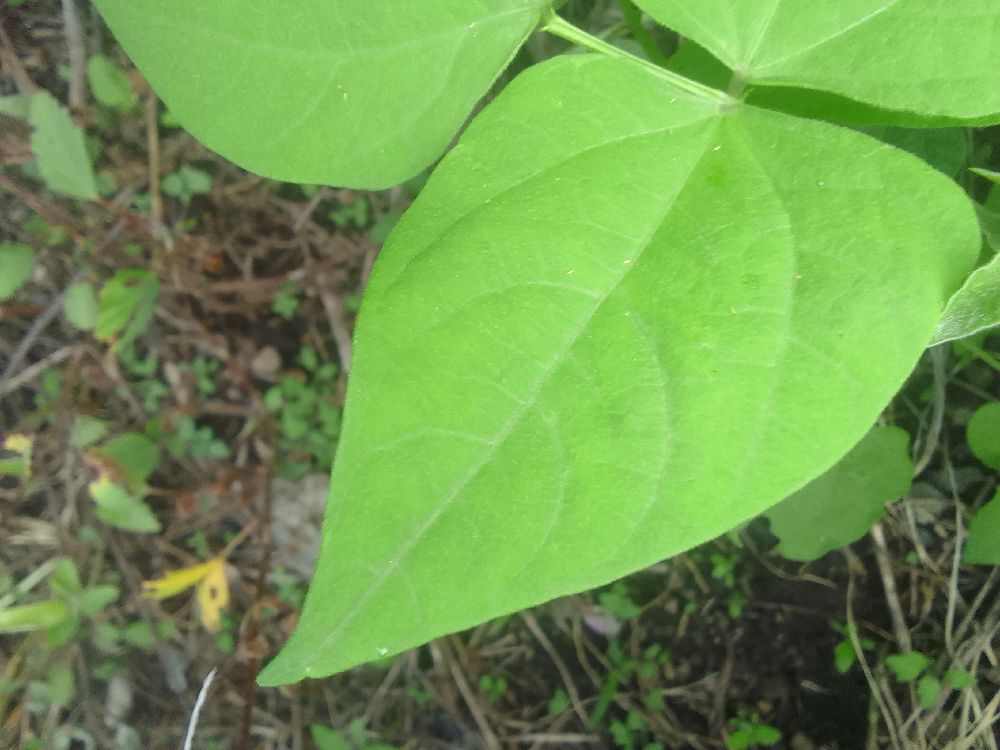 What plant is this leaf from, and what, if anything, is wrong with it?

common bean, healthy
